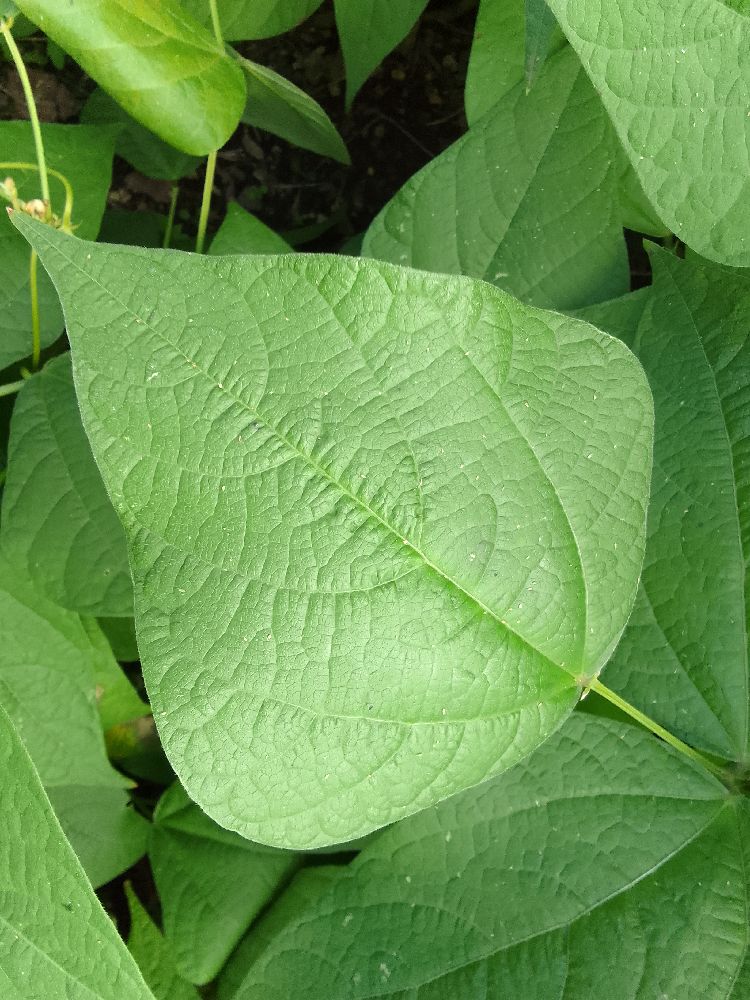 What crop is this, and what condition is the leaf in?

common bean, healthy
